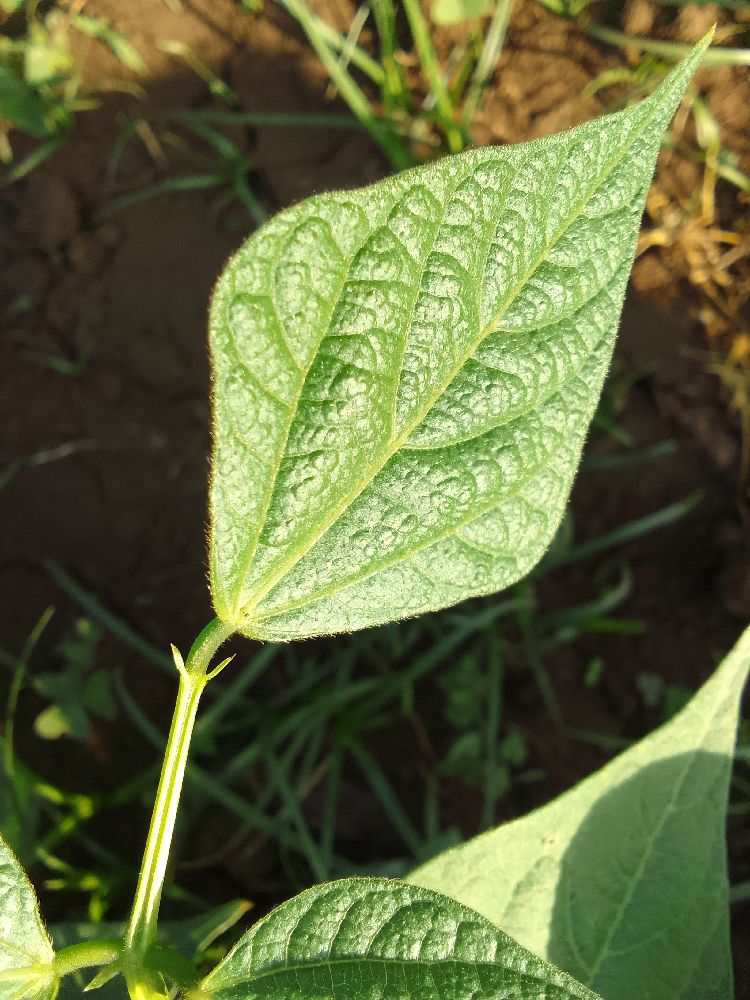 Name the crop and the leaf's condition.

common bean, healthy
